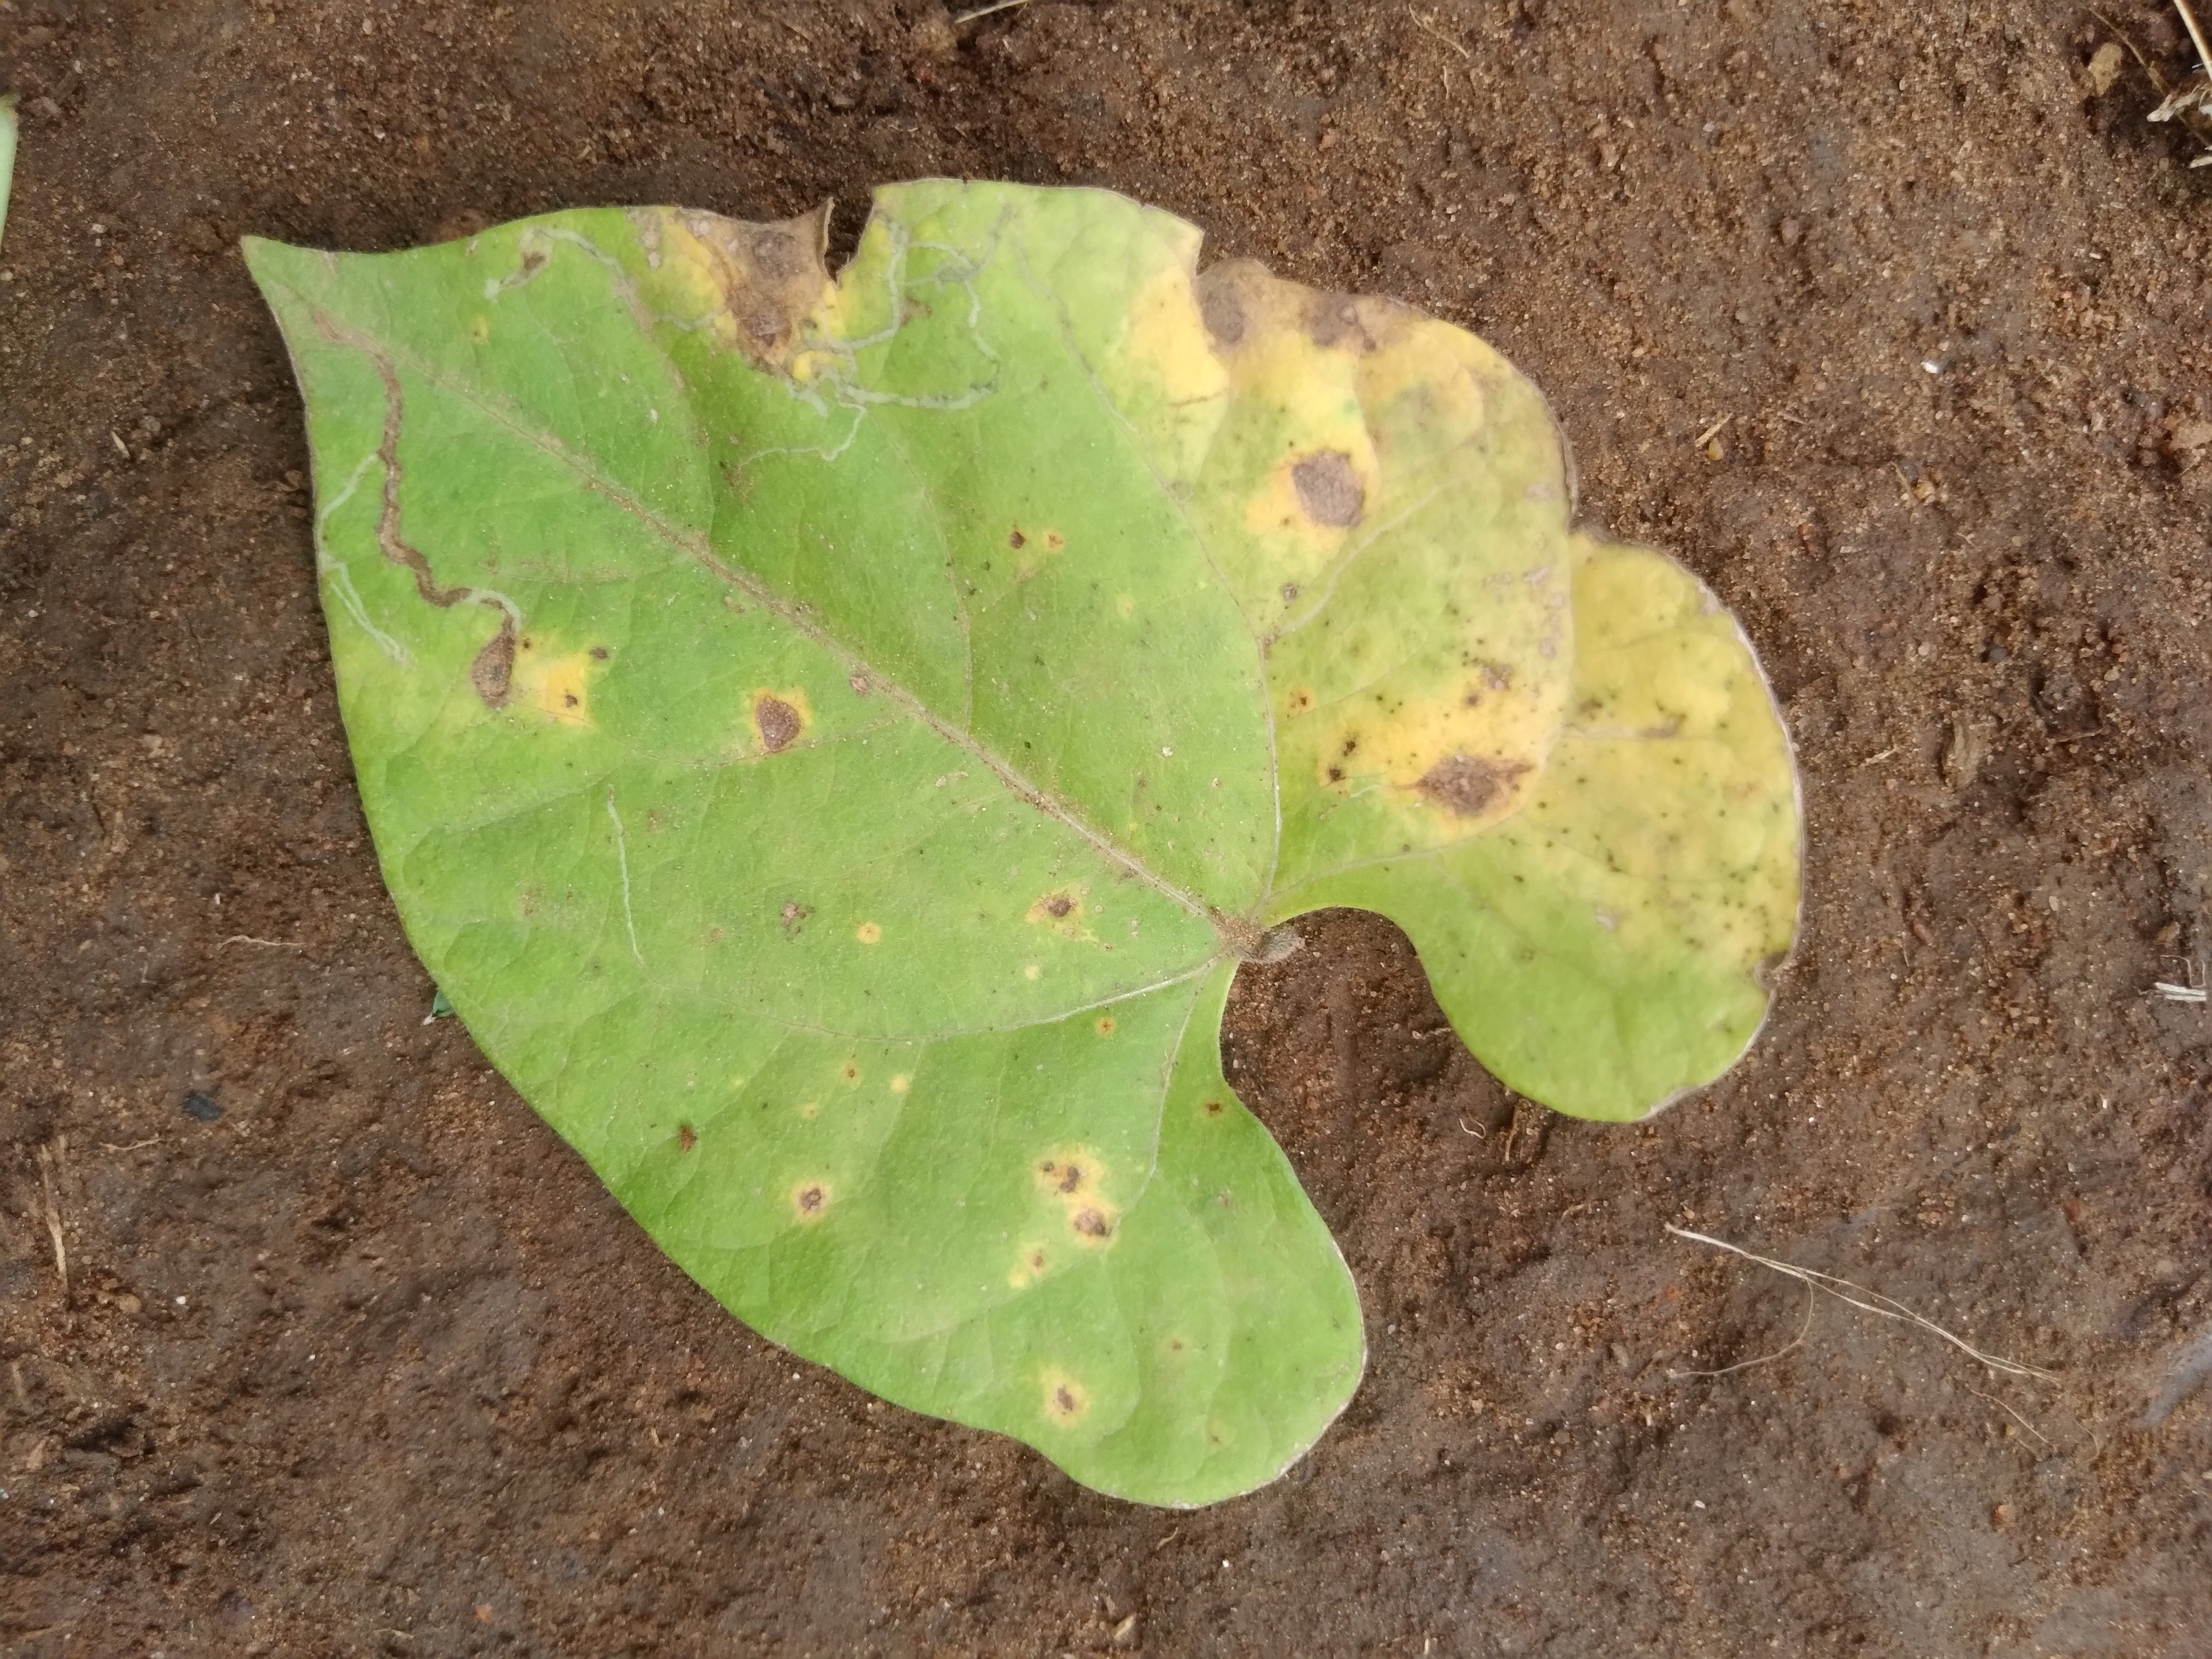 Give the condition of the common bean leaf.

rust
